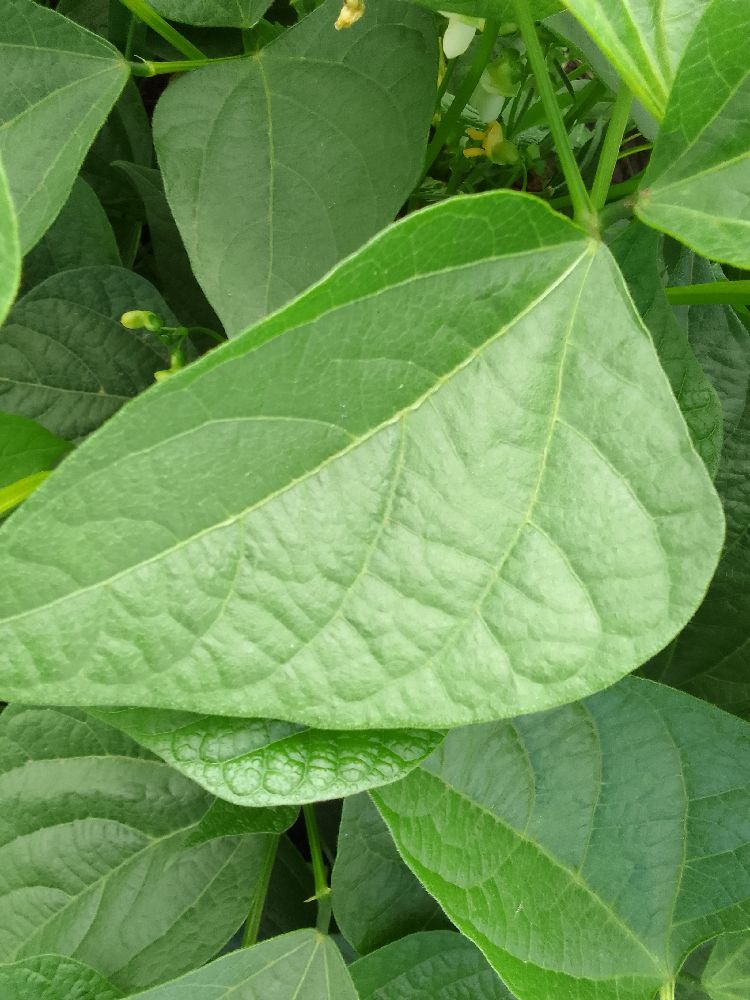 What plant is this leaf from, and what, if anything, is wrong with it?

common bean, healthy
